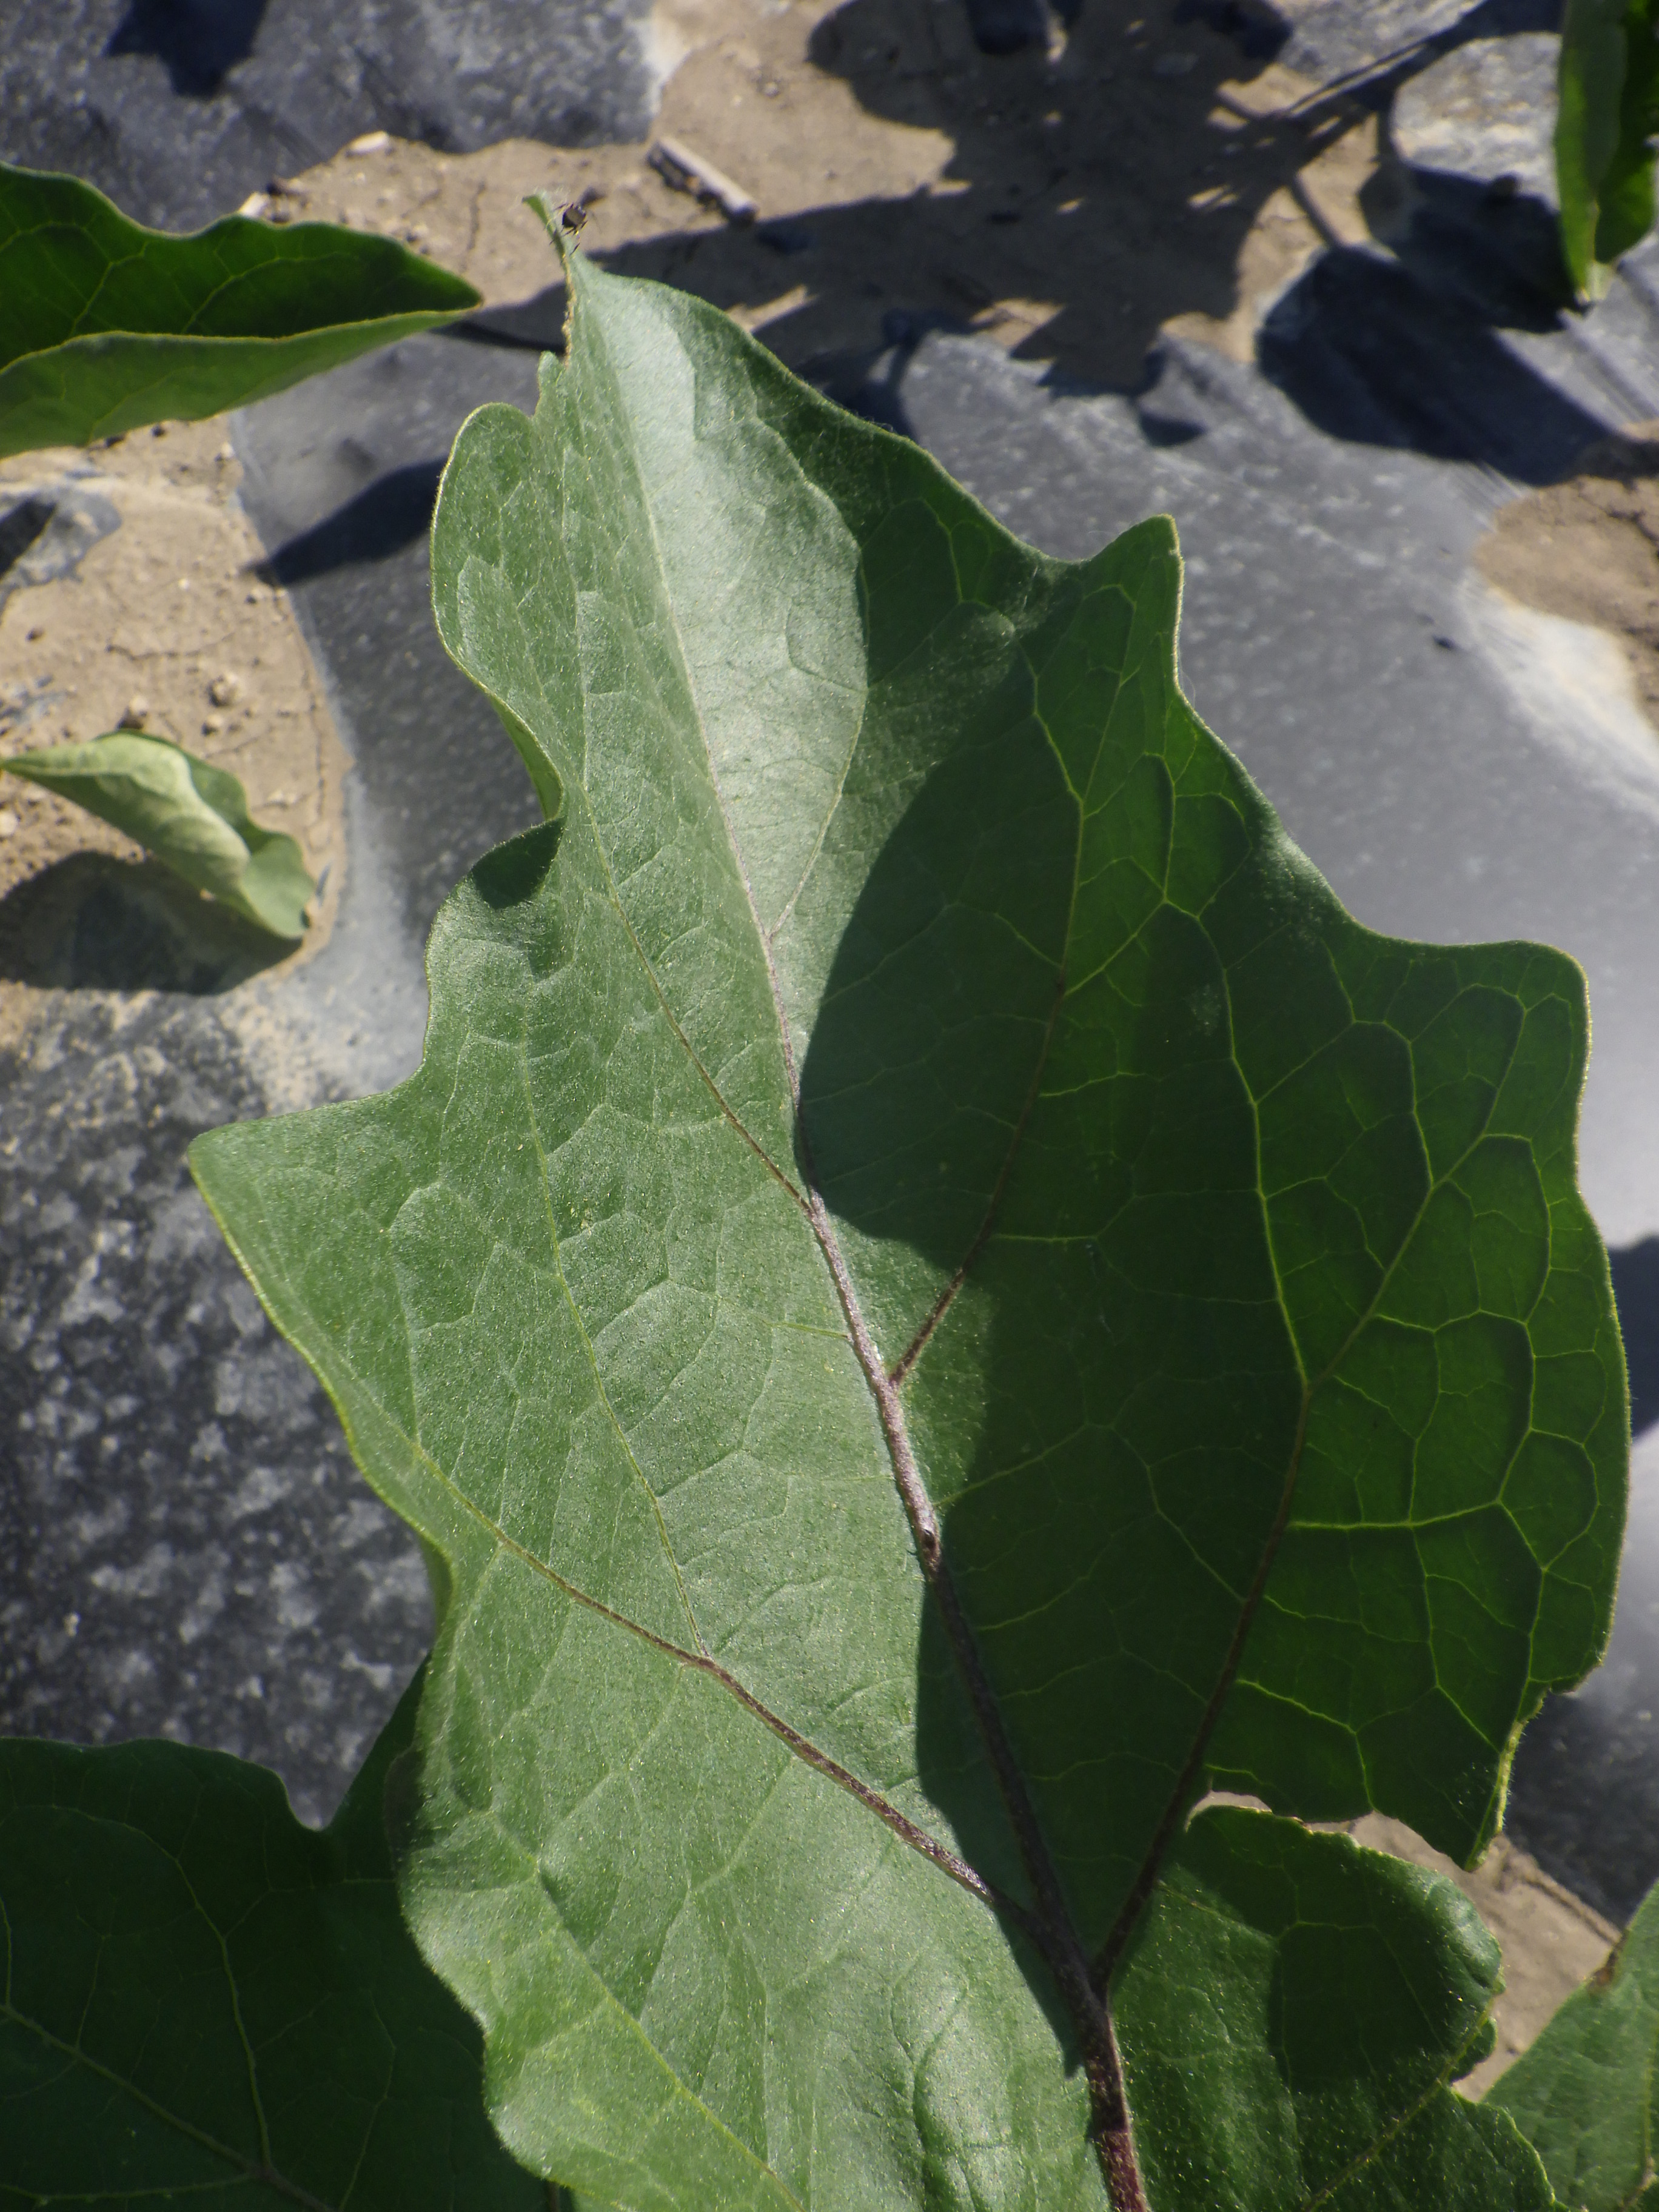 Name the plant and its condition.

aubergine, colorado potato beetle
